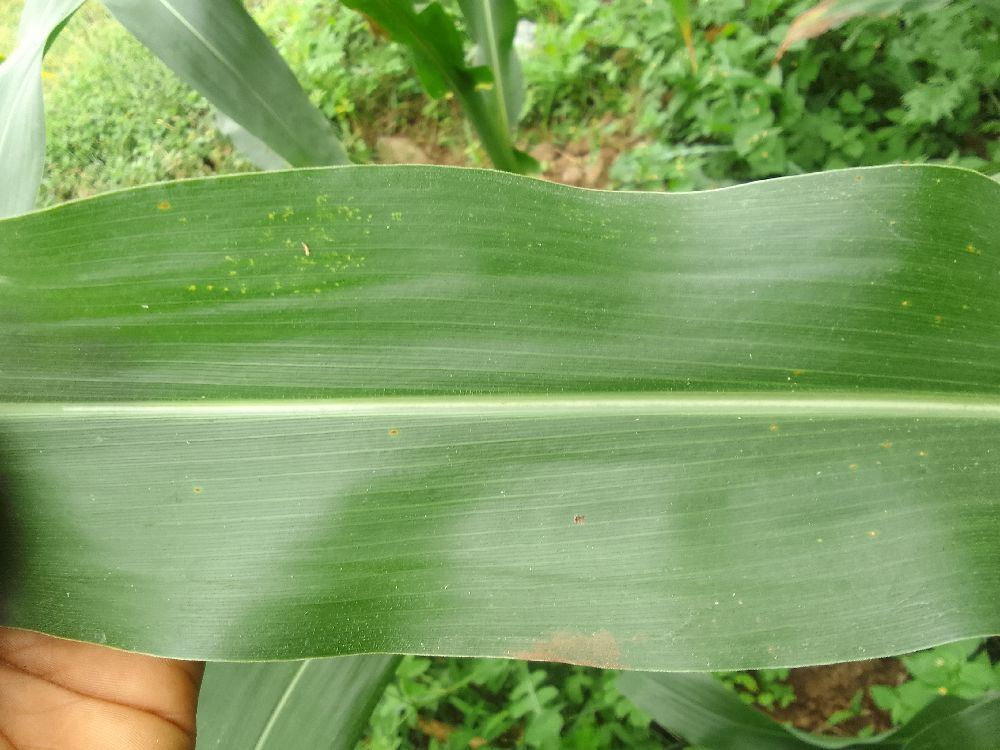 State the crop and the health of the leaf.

maize, healthy
